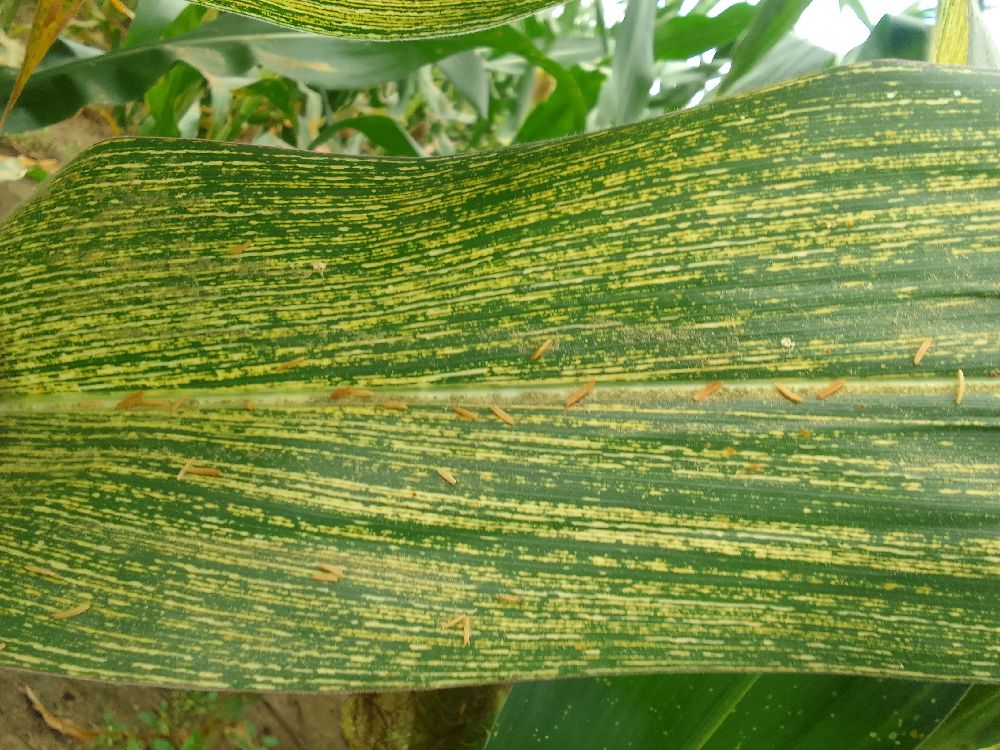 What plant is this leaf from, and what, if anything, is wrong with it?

maize, maize streak virus
